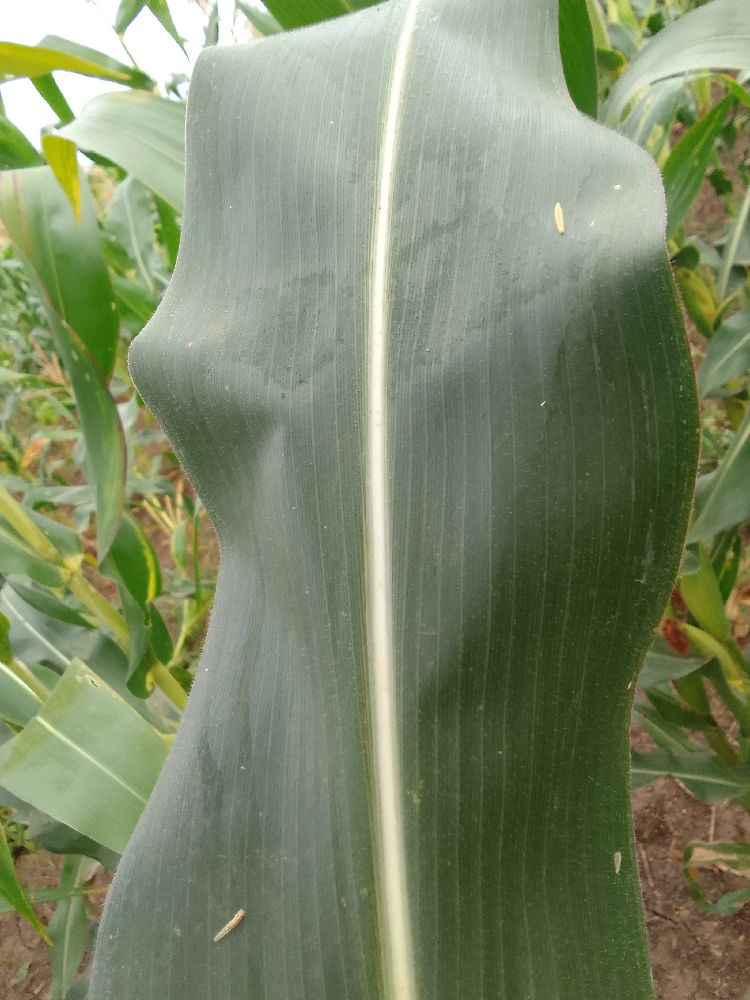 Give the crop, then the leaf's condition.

maize, healthy
